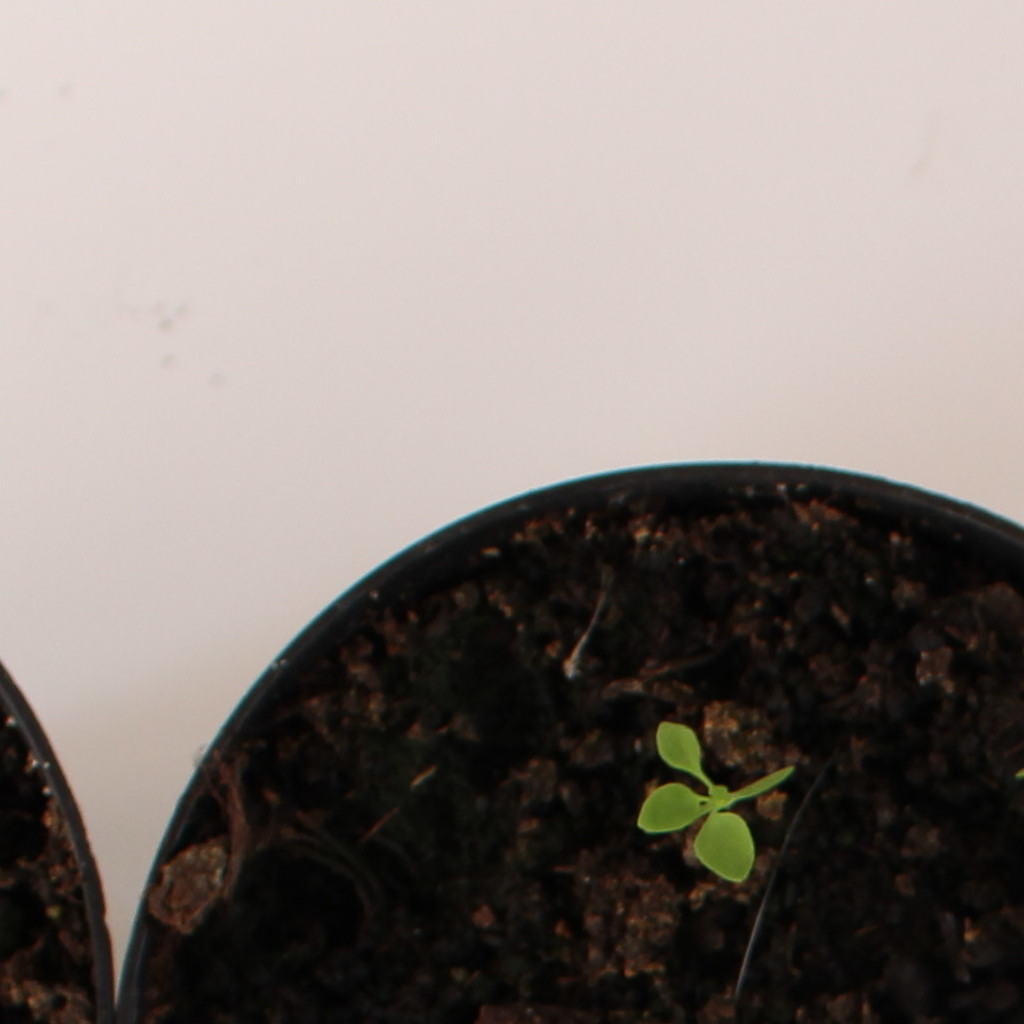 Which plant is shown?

Papaver rhoeas
